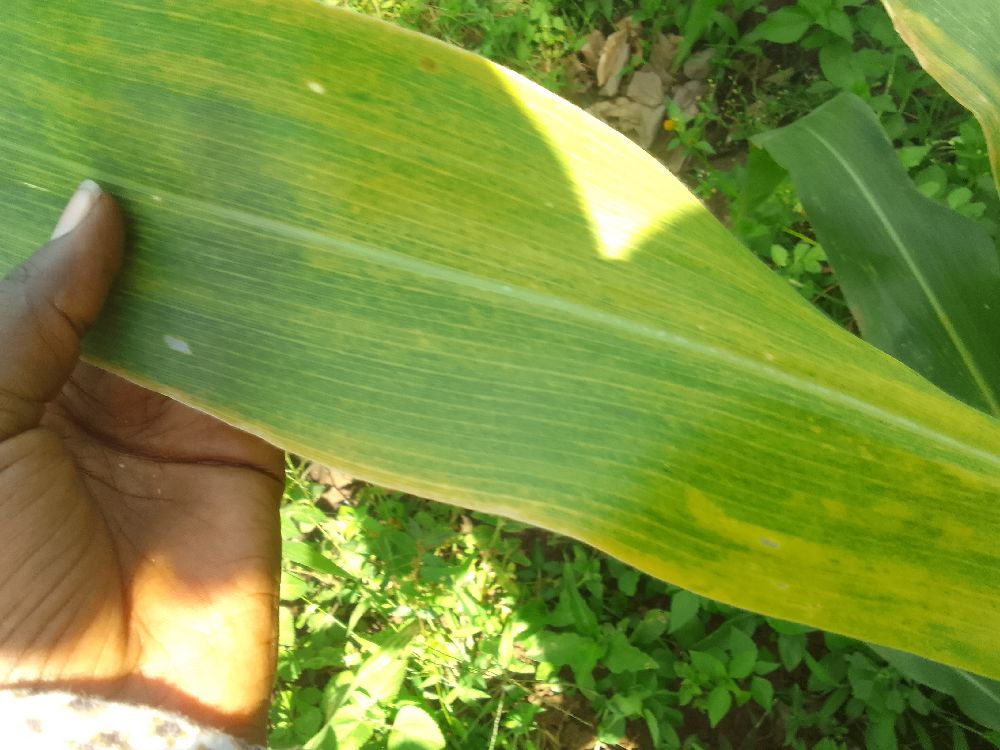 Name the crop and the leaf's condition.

maize, maize lethal necrosis
